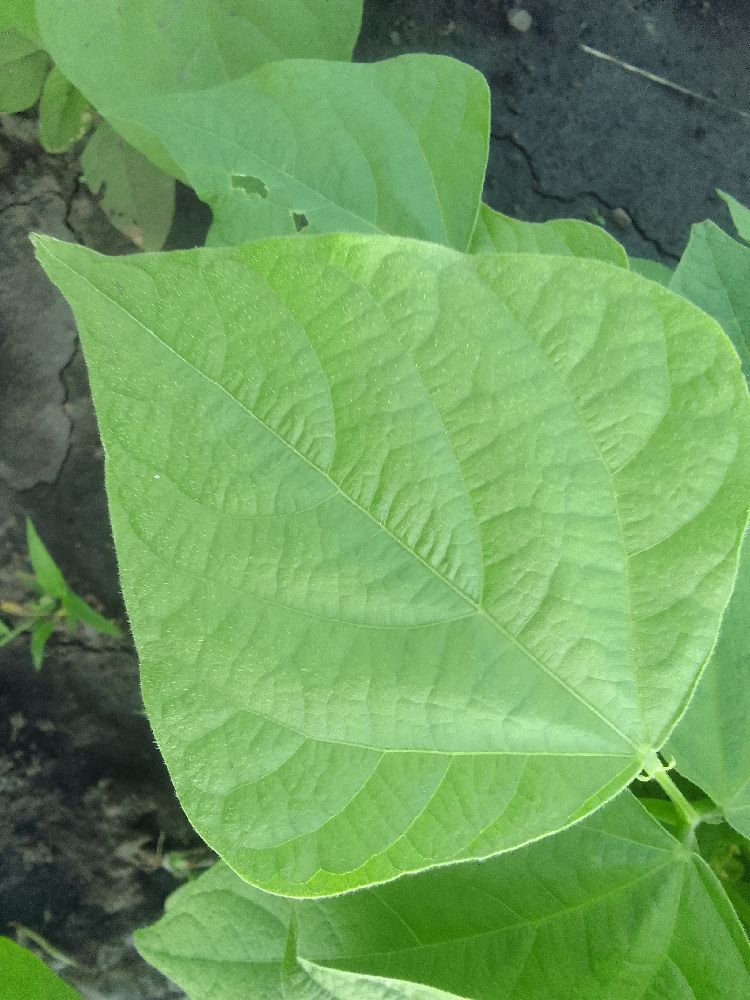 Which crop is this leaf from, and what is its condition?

common bean, healthy
